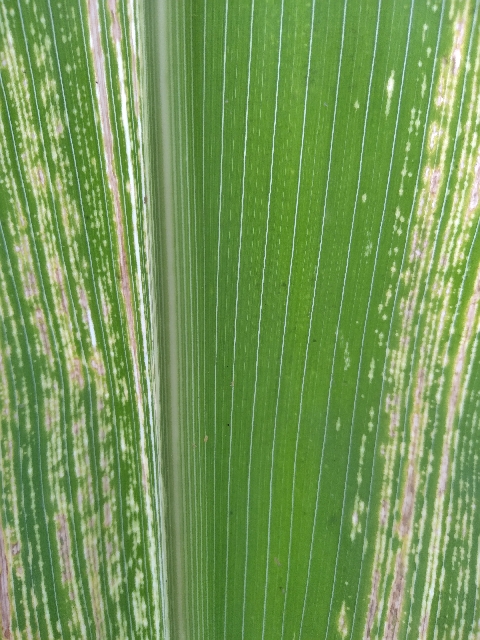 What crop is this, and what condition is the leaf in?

maize, maize streak virus
